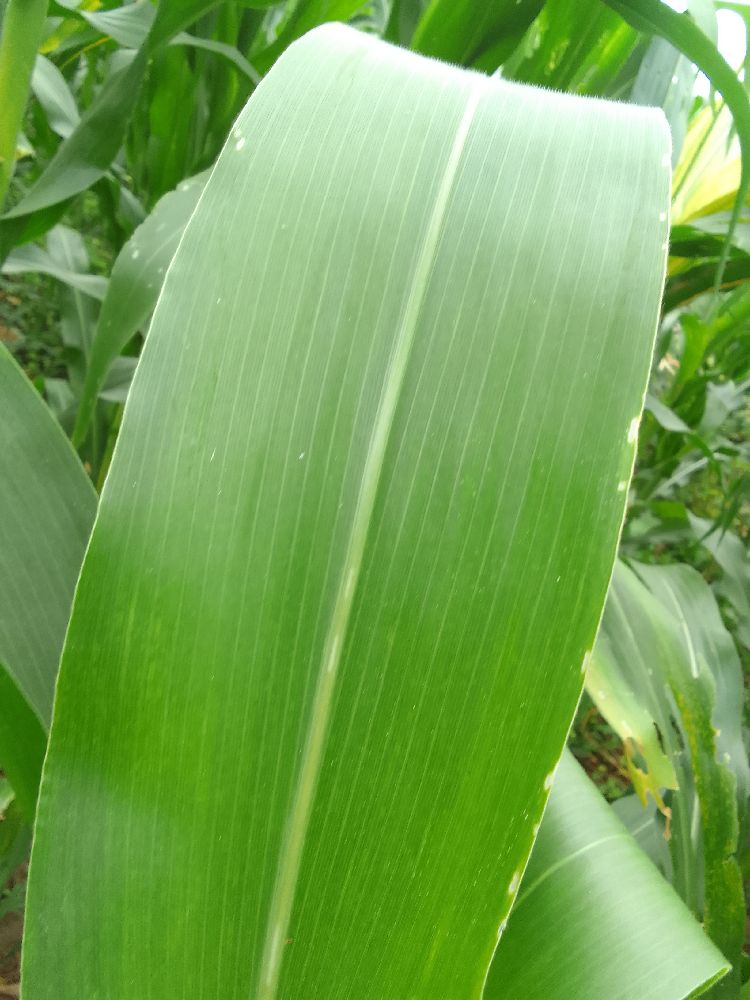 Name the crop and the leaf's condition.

maize, healthy
